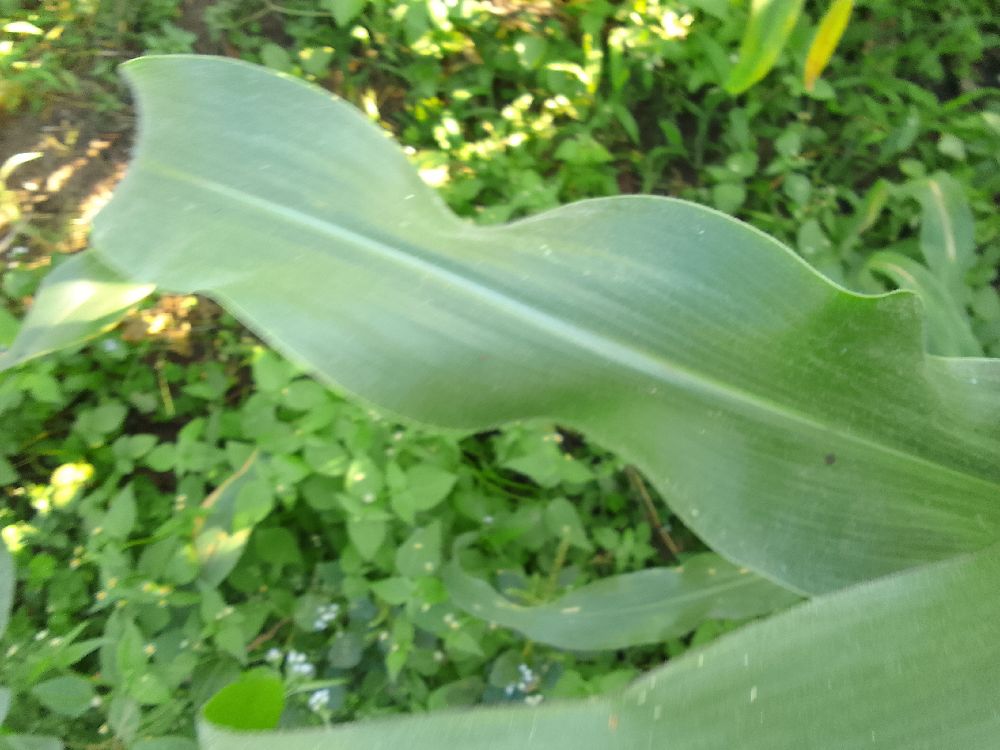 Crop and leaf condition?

maize, healthy
